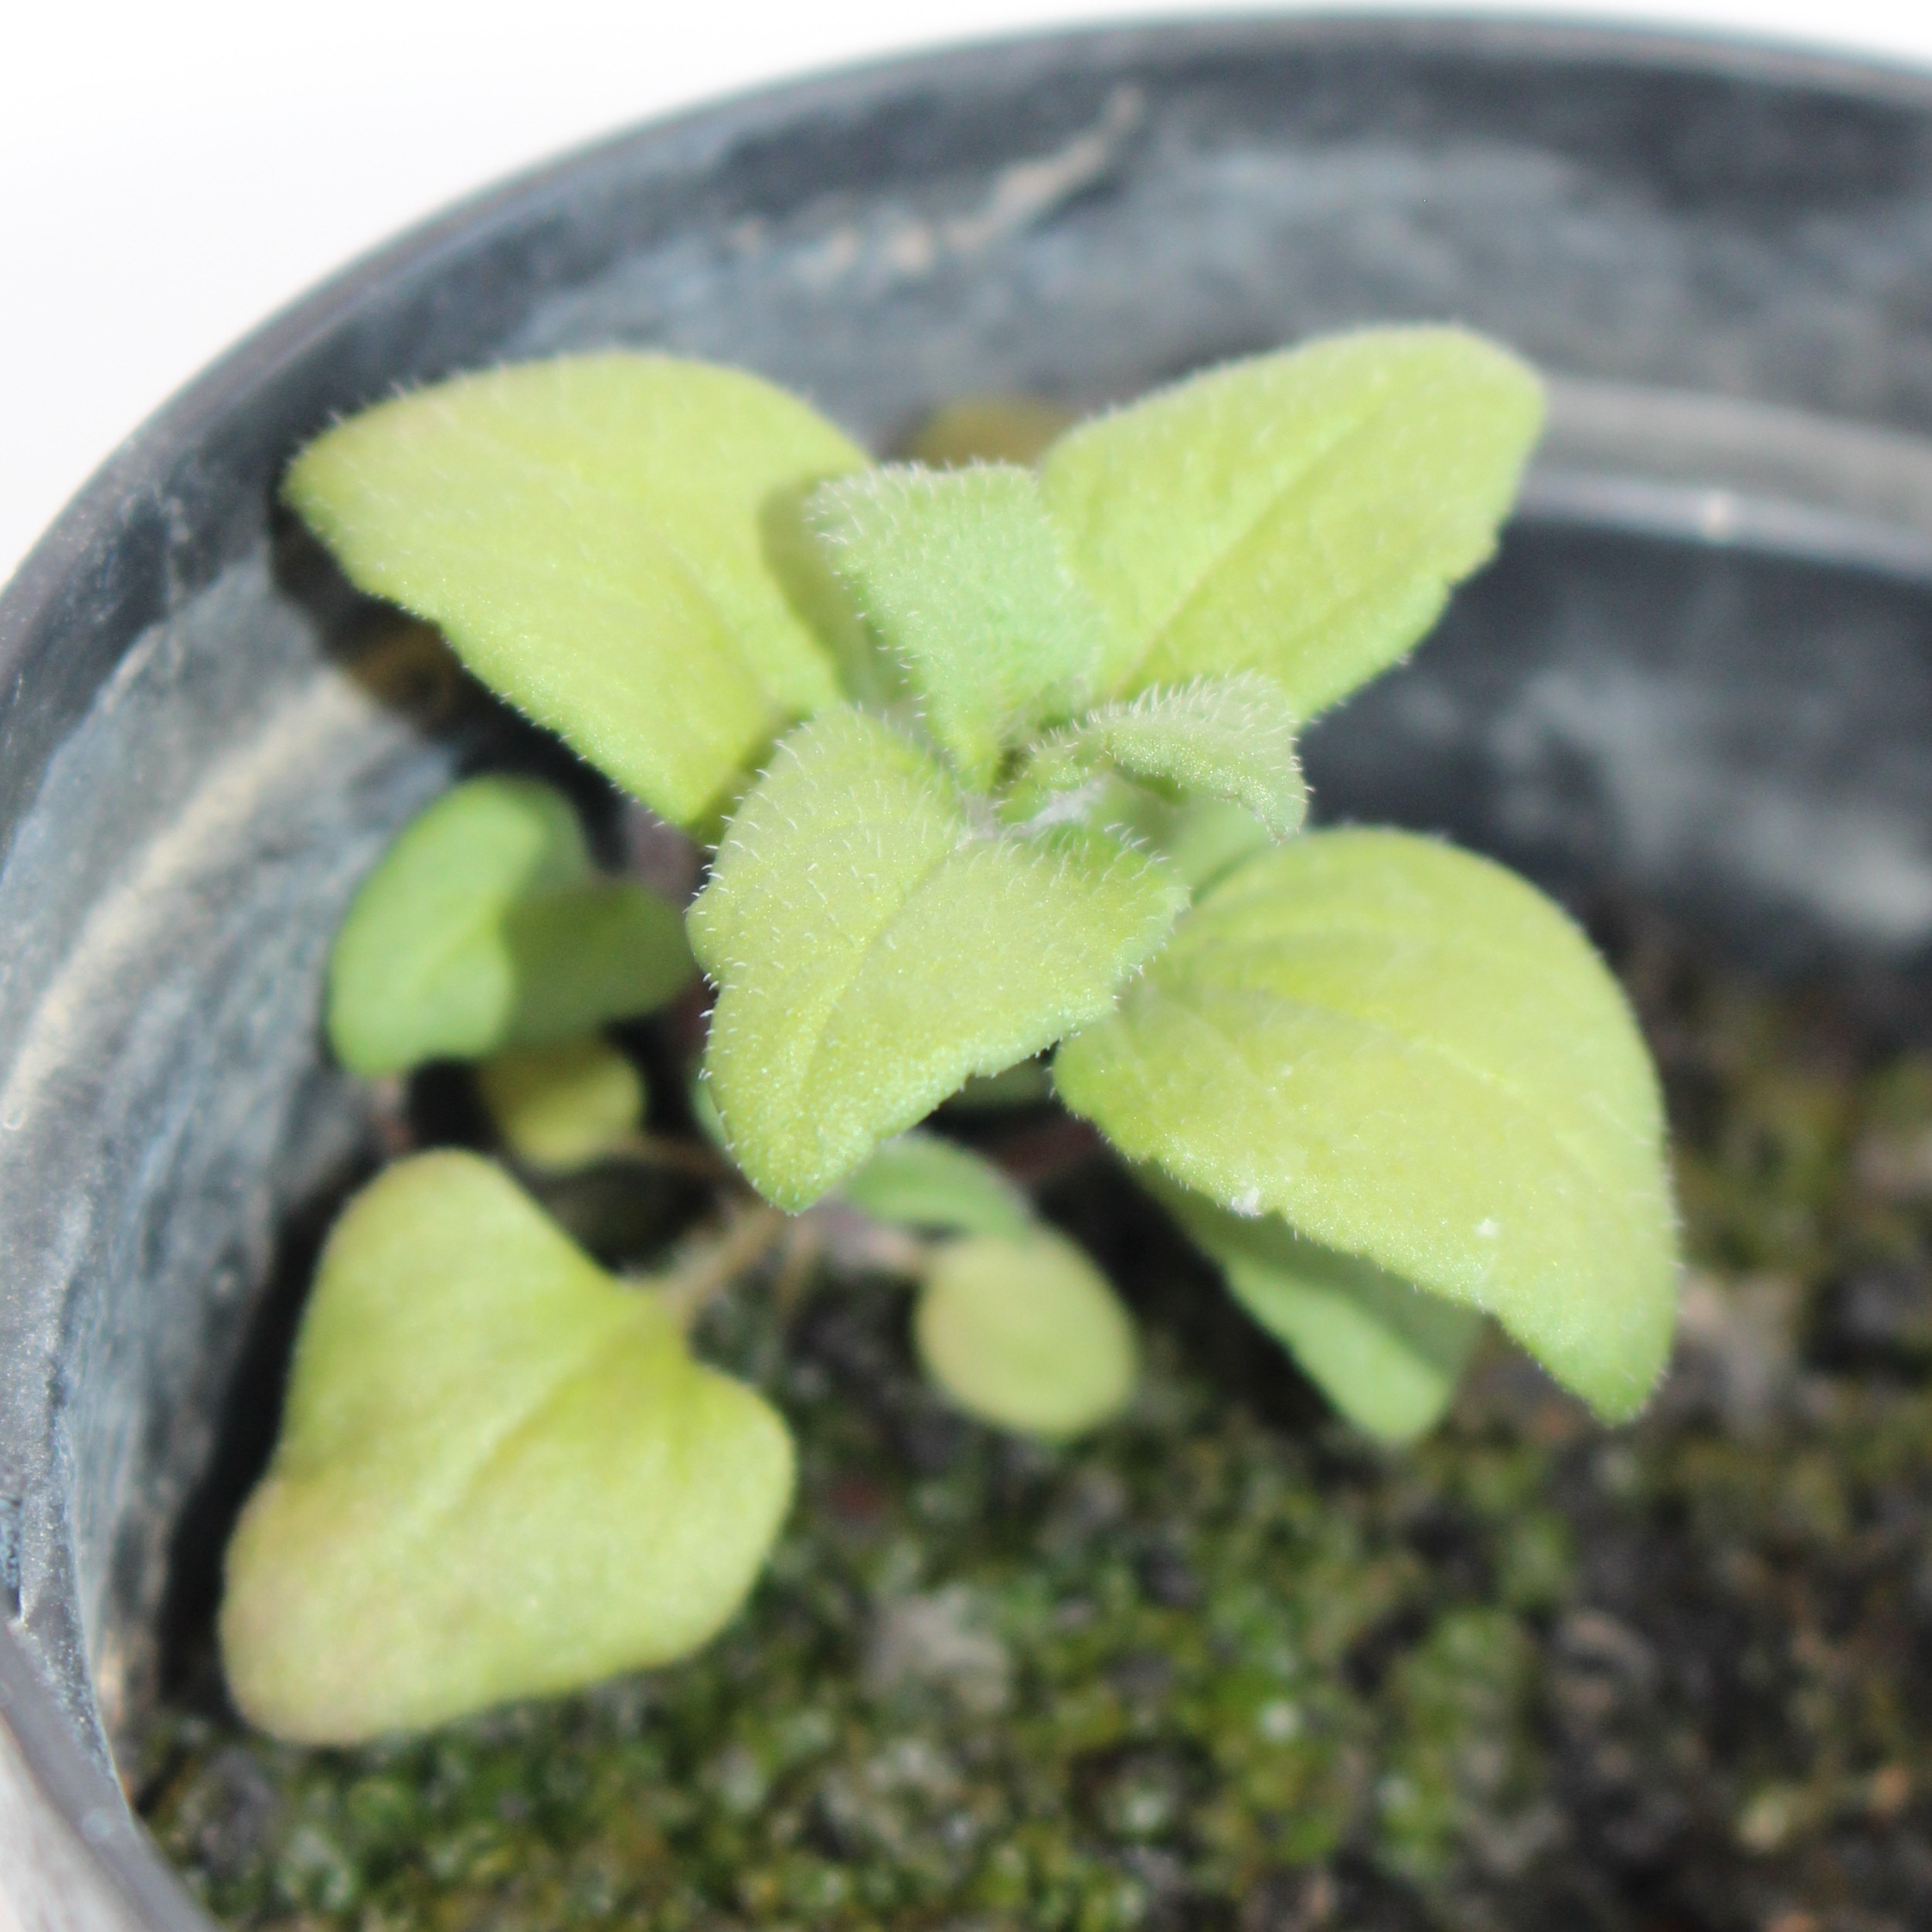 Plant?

Veronica persica
